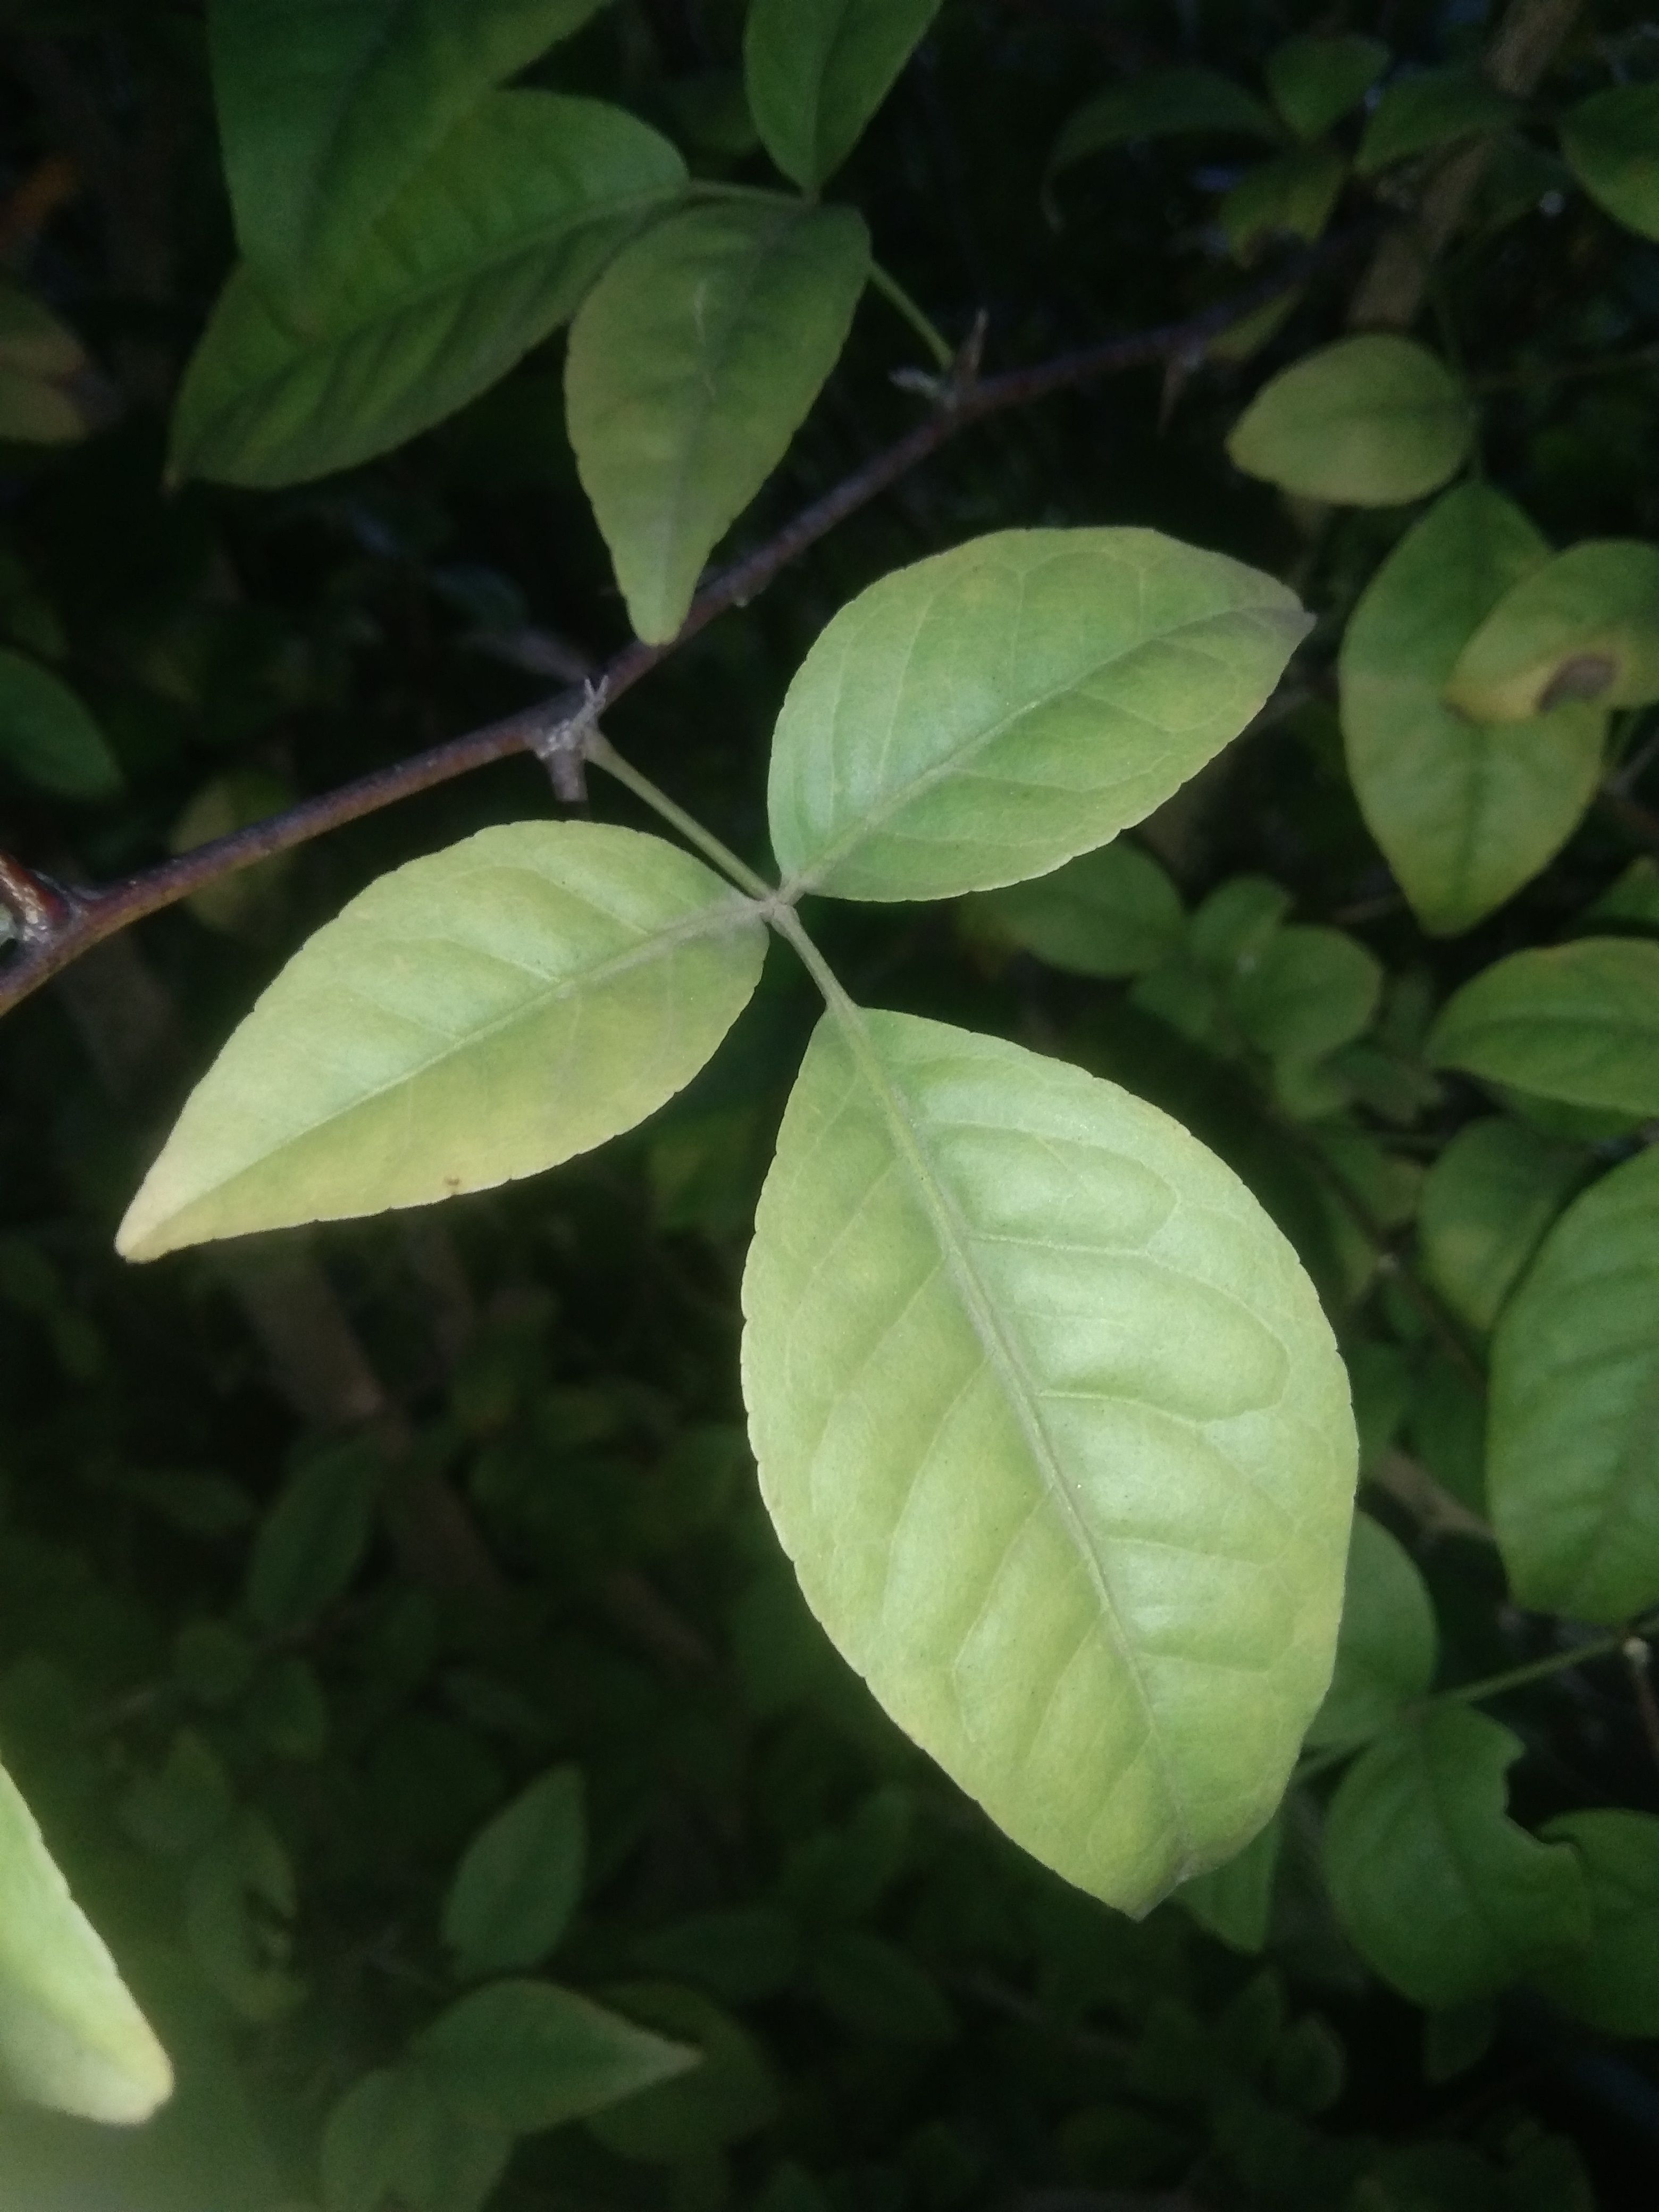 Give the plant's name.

wood apple
